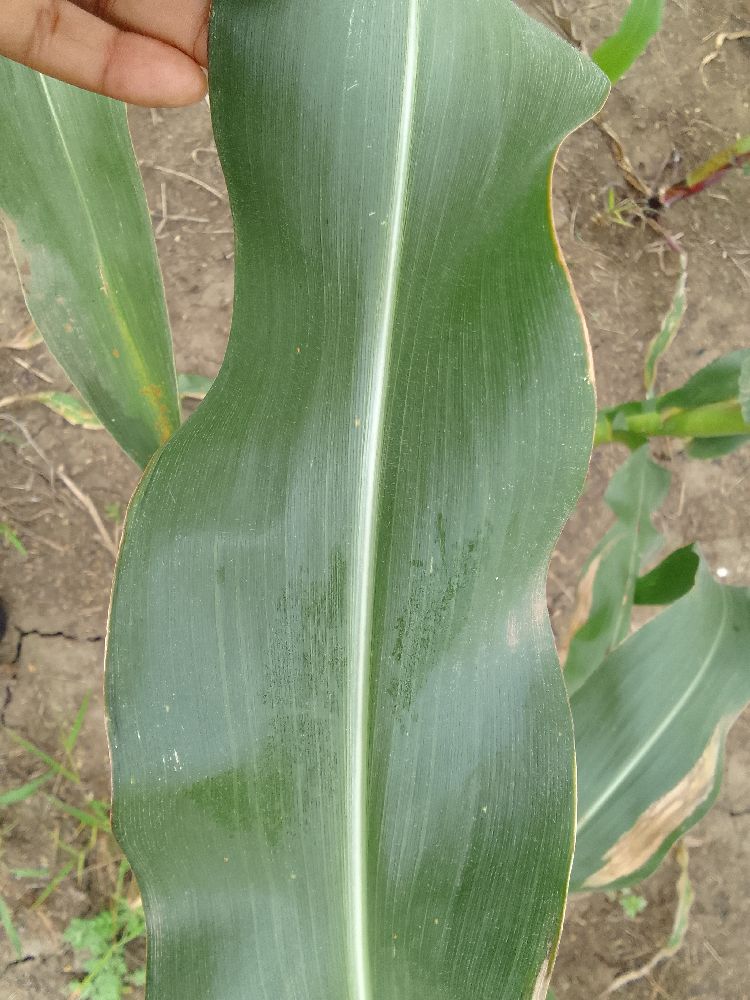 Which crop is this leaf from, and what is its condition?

maize, healthy
